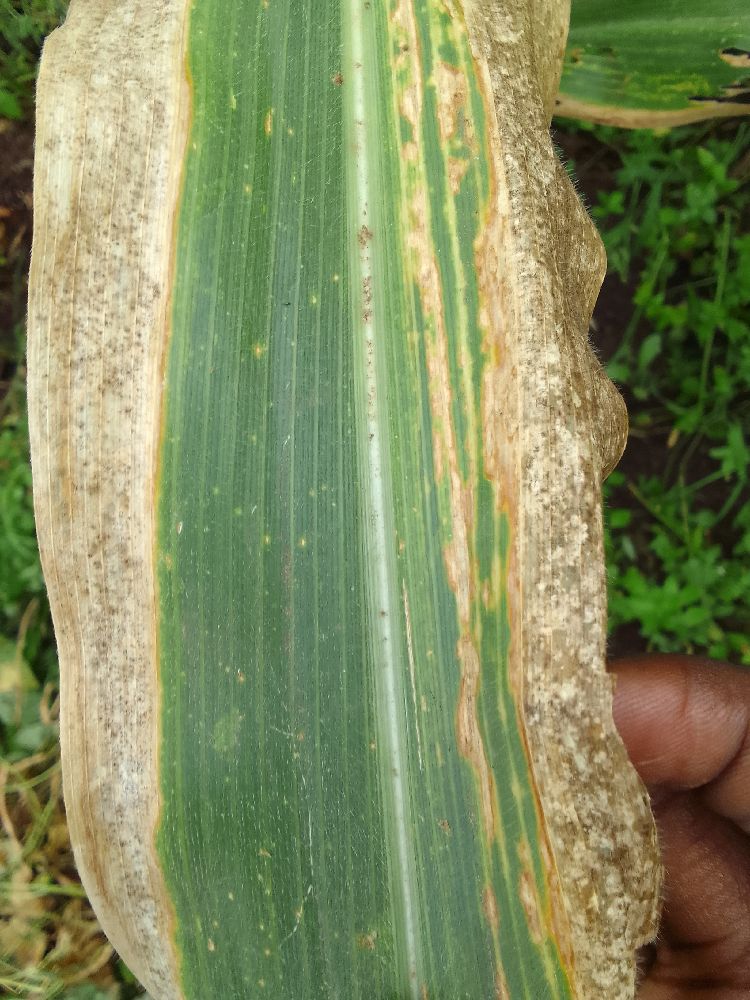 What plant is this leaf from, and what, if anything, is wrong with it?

maize, maize lethal necrosis
